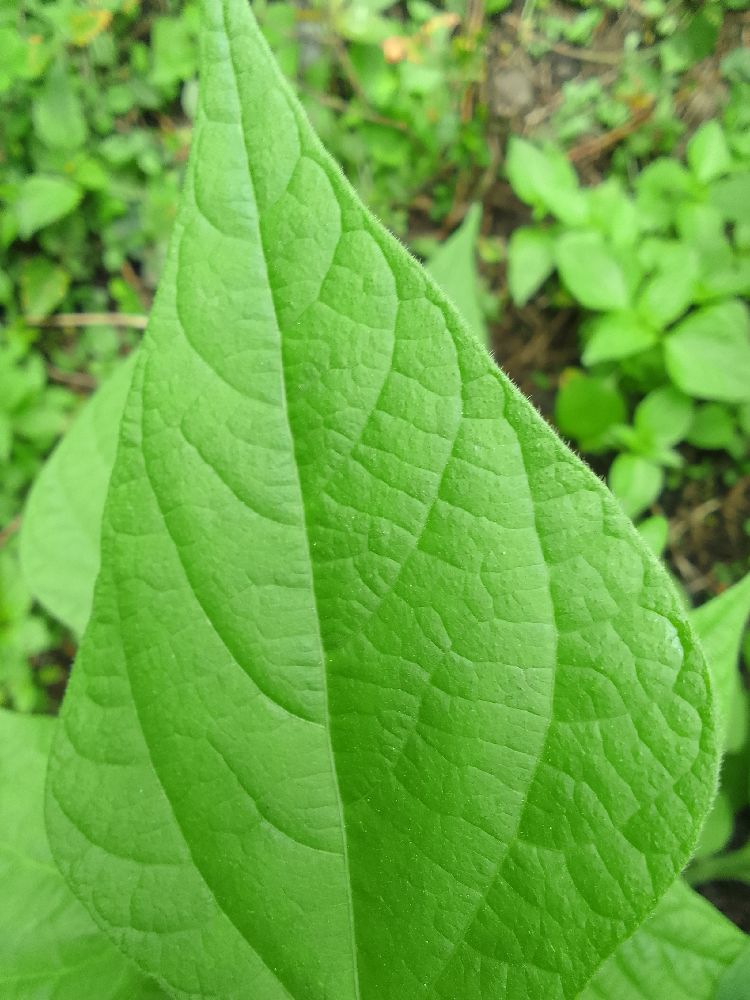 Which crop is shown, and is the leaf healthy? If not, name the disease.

common bean, healthy
